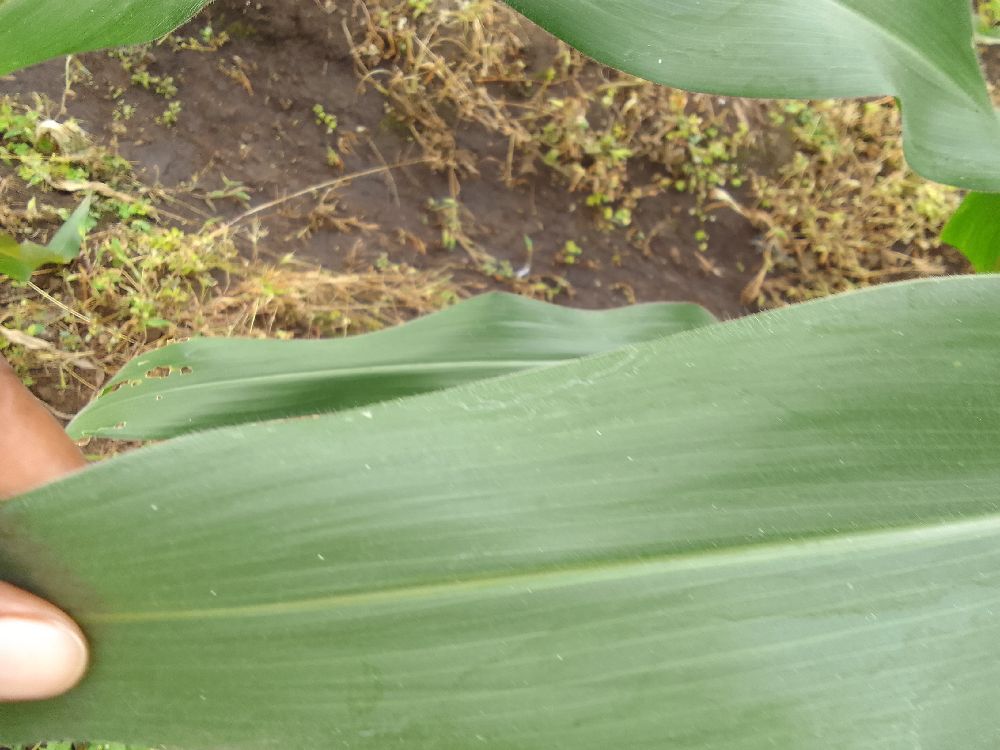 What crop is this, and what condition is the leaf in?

maize, healthy
